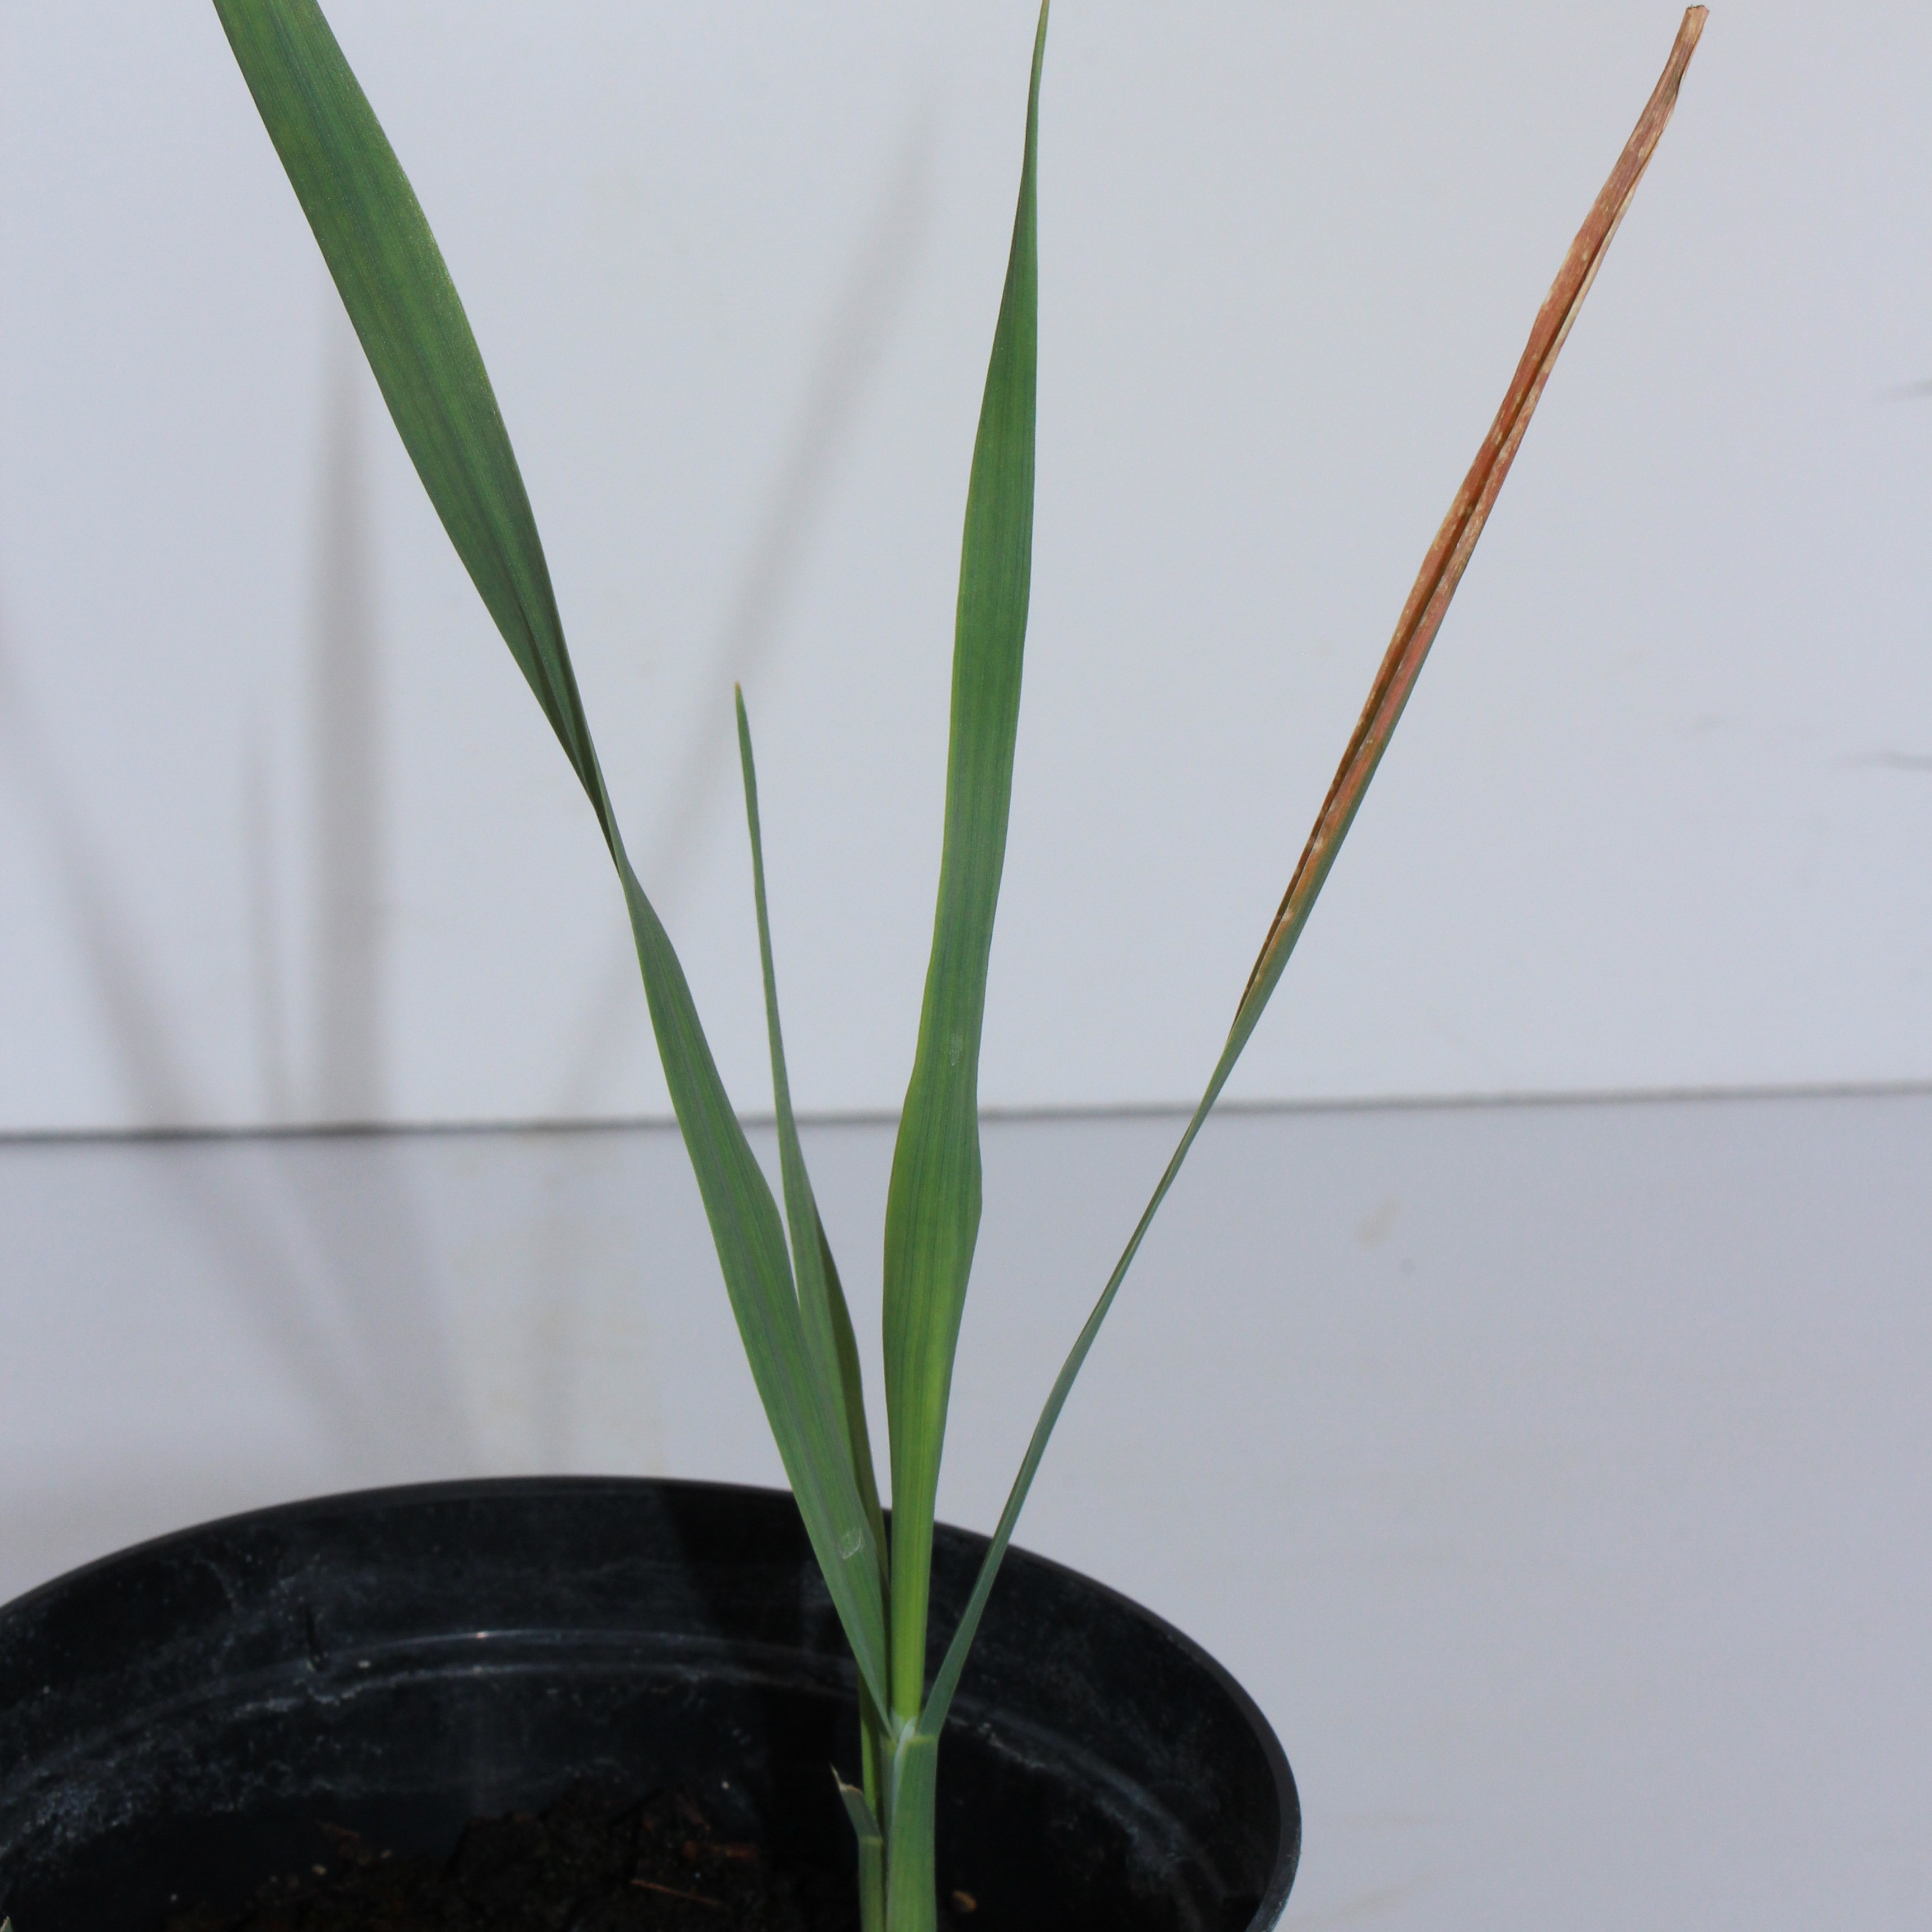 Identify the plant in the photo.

Avena sterilis
